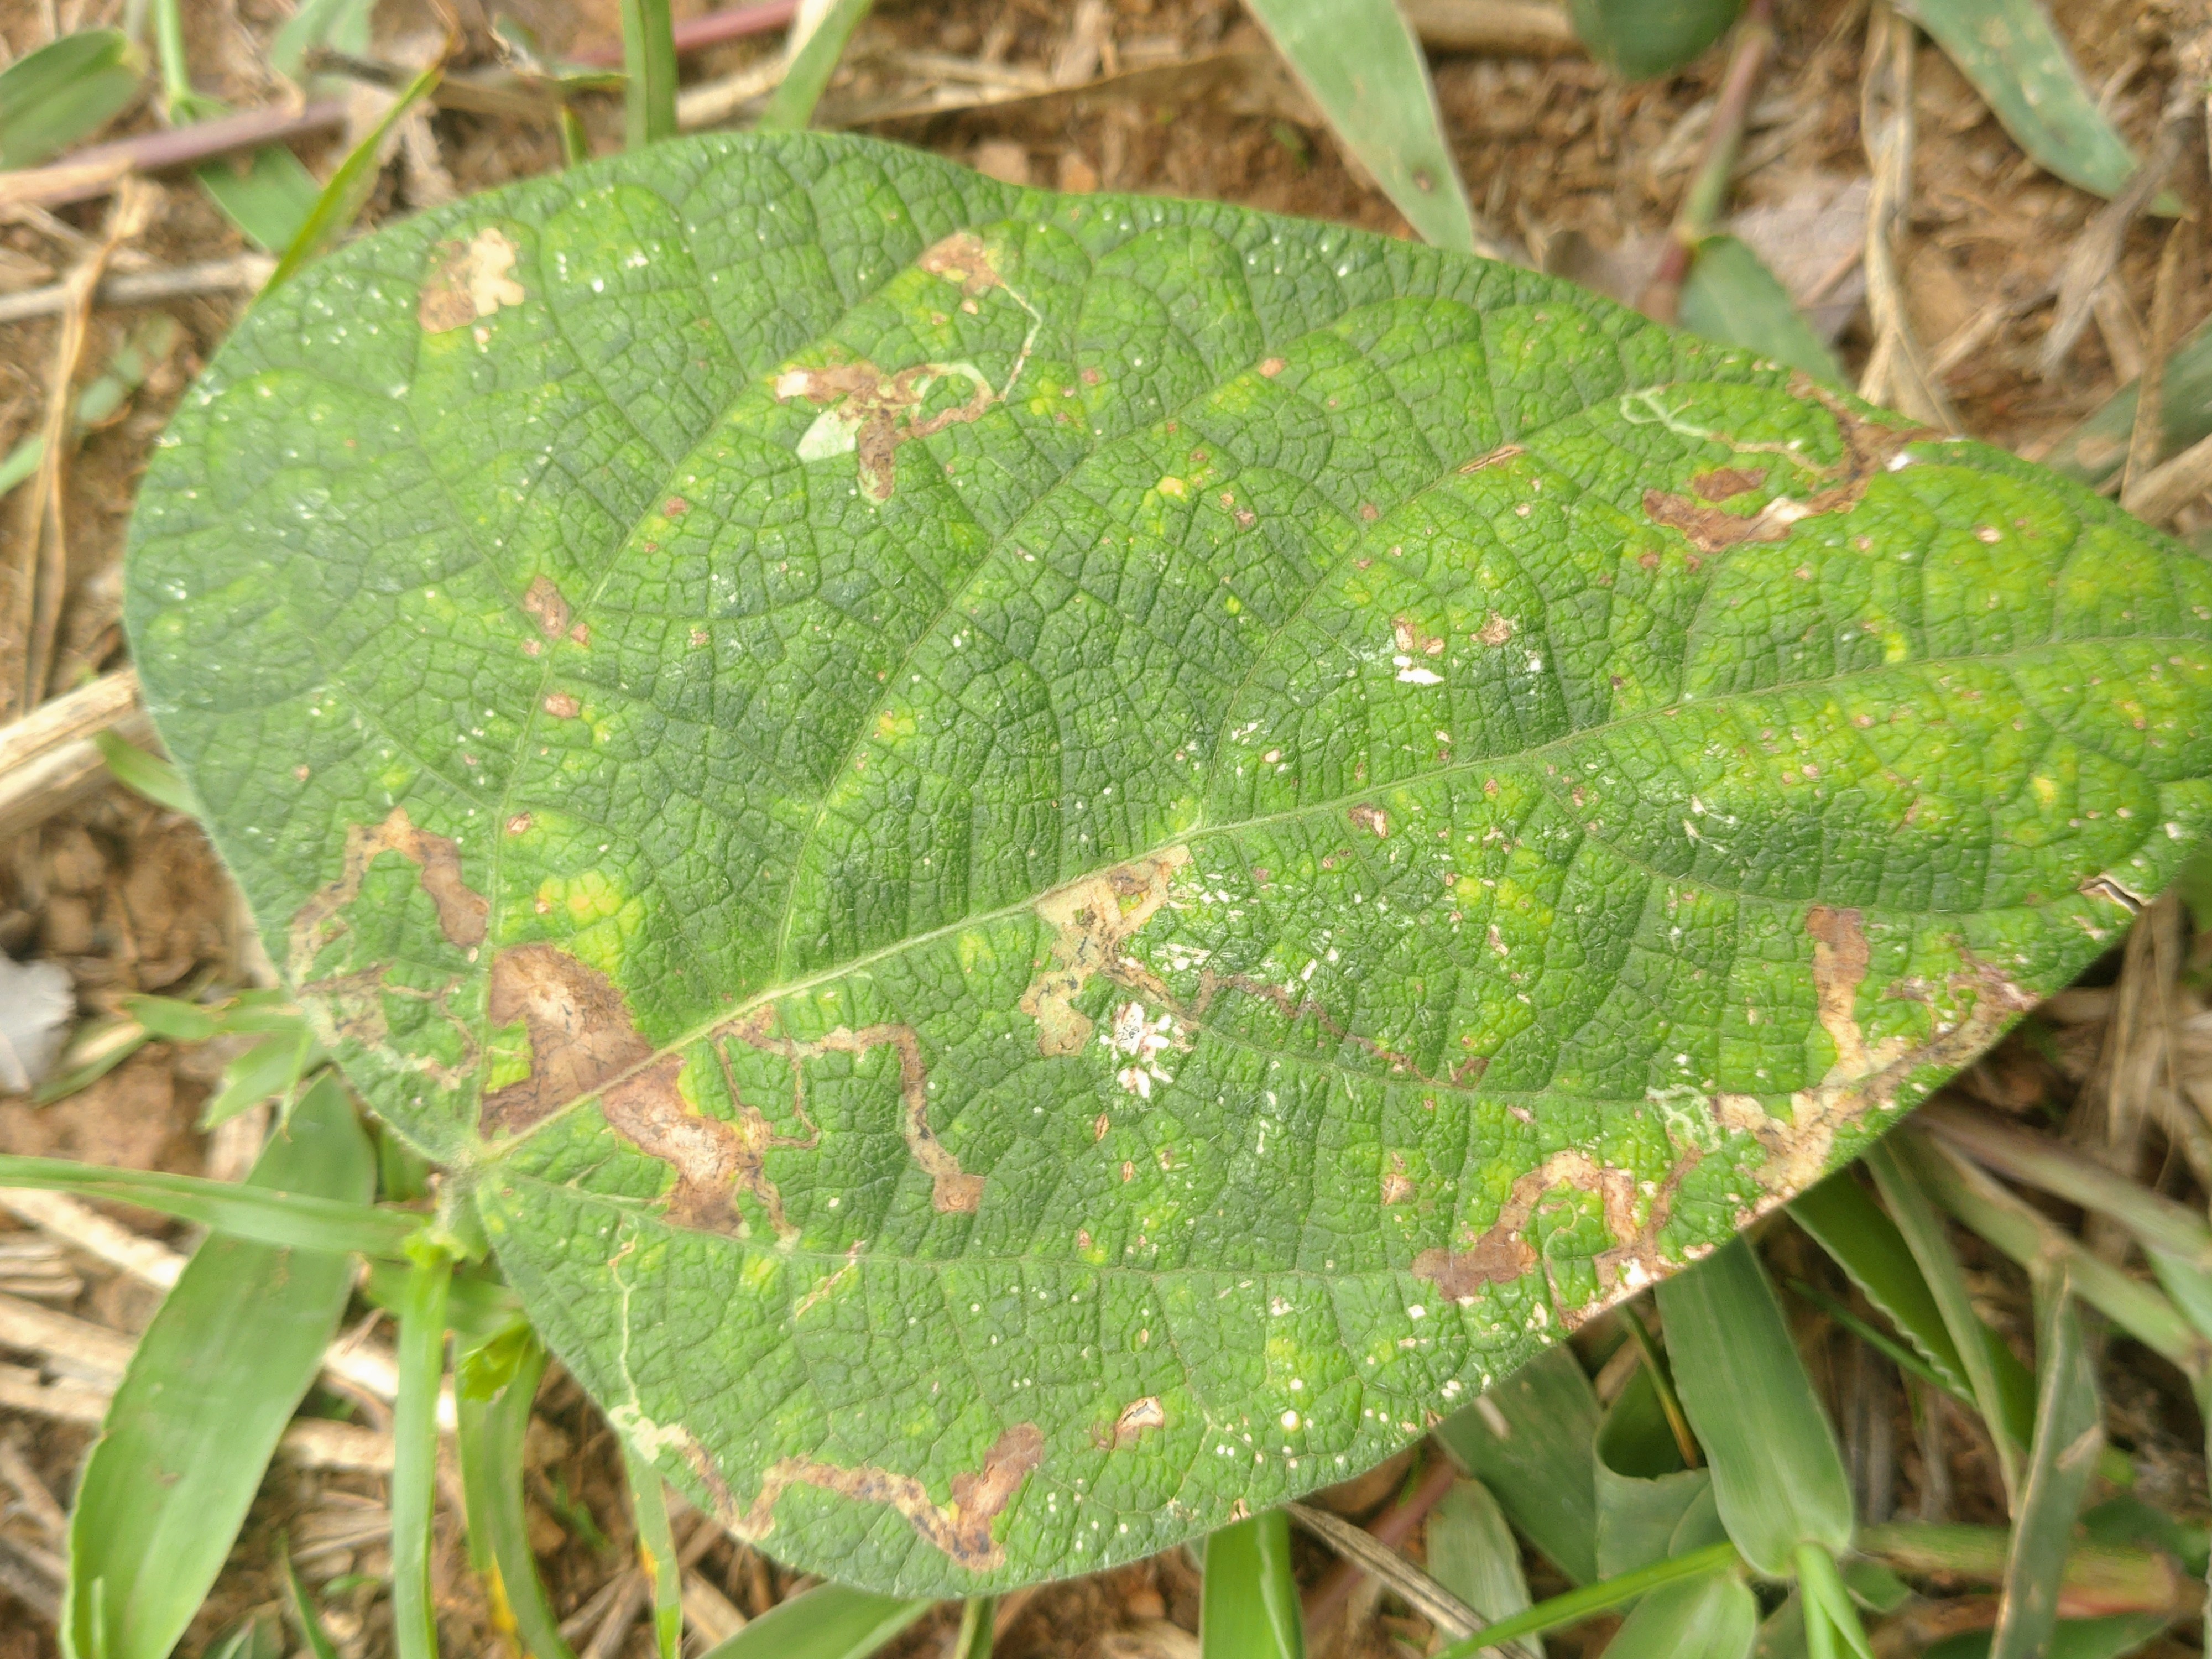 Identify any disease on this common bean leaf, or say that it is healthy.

rust
